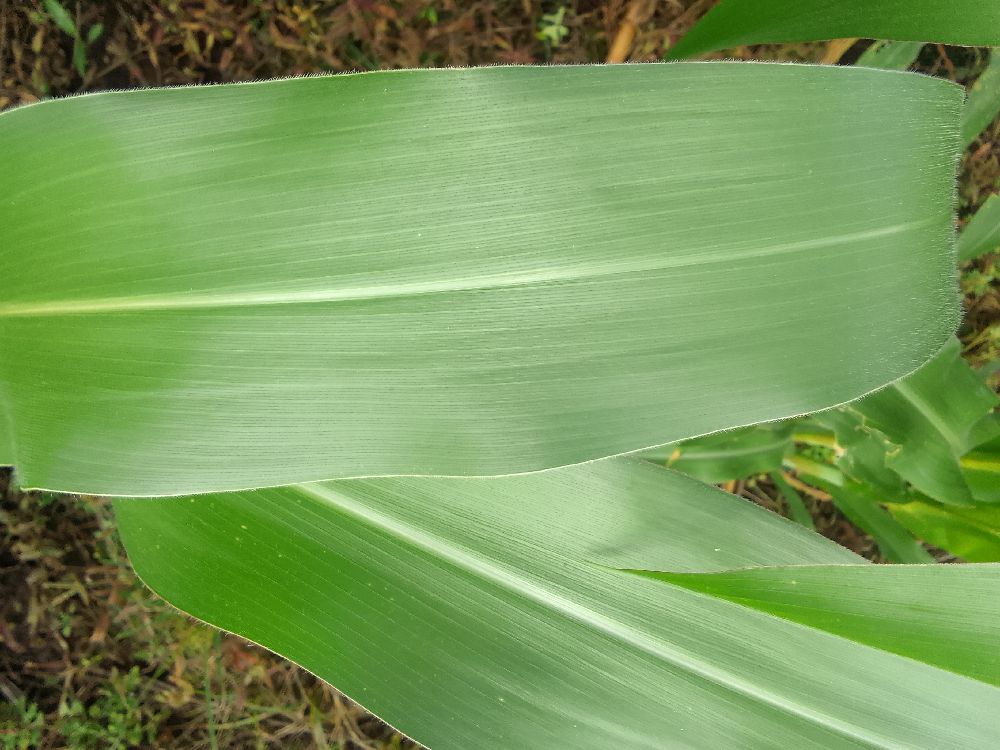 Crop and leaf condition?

maize, healthy
